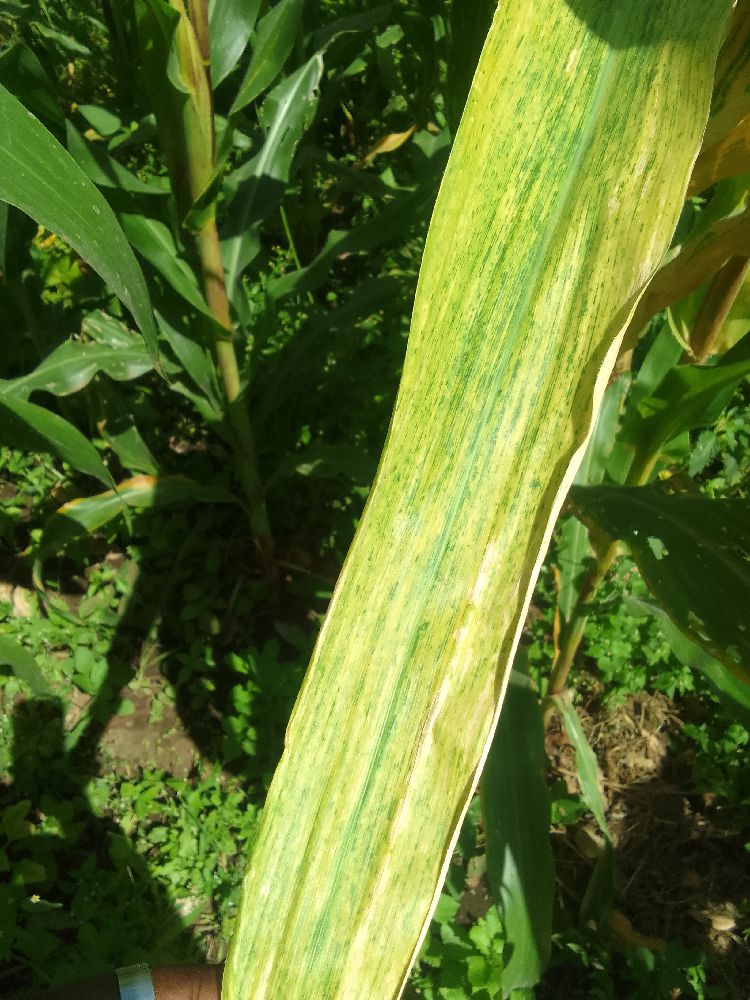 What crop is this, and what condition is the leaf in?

maize, maize lethal necrosis
